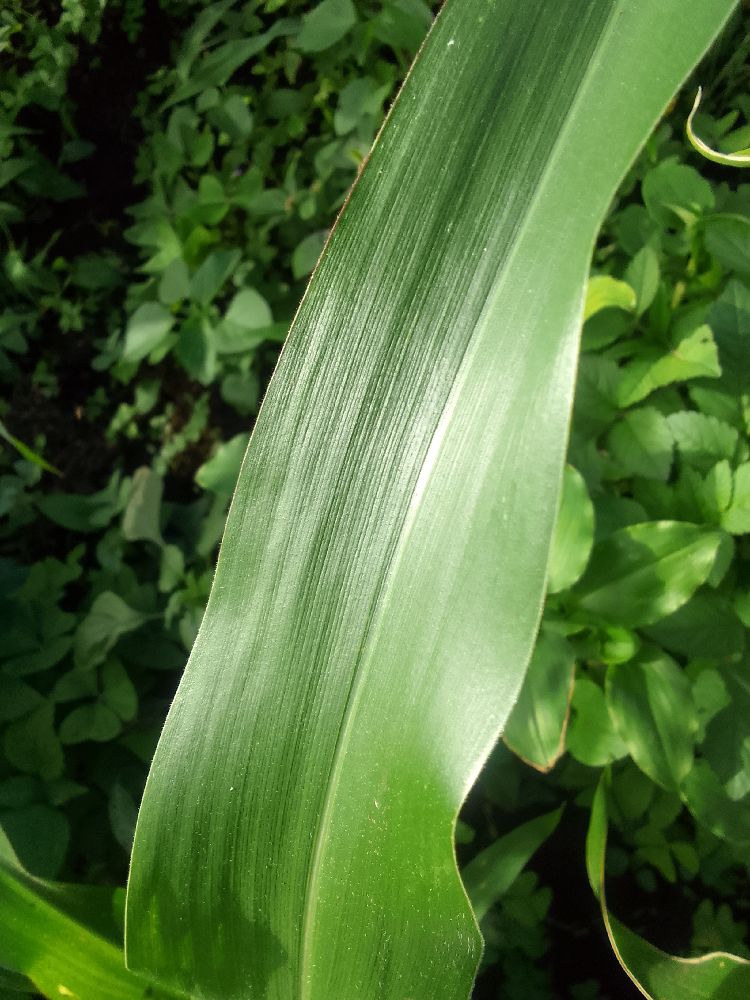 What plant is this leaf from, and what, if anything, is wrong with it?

maize, healthy
